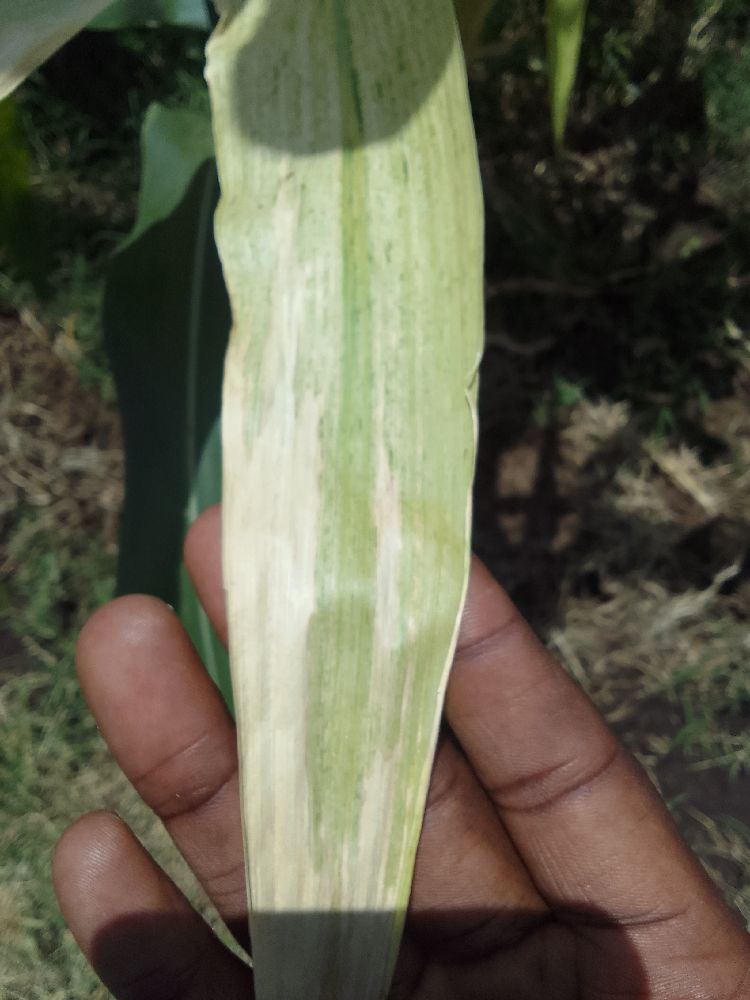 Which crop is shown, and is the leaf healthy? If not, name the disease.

maize, maize lethal necrosis
